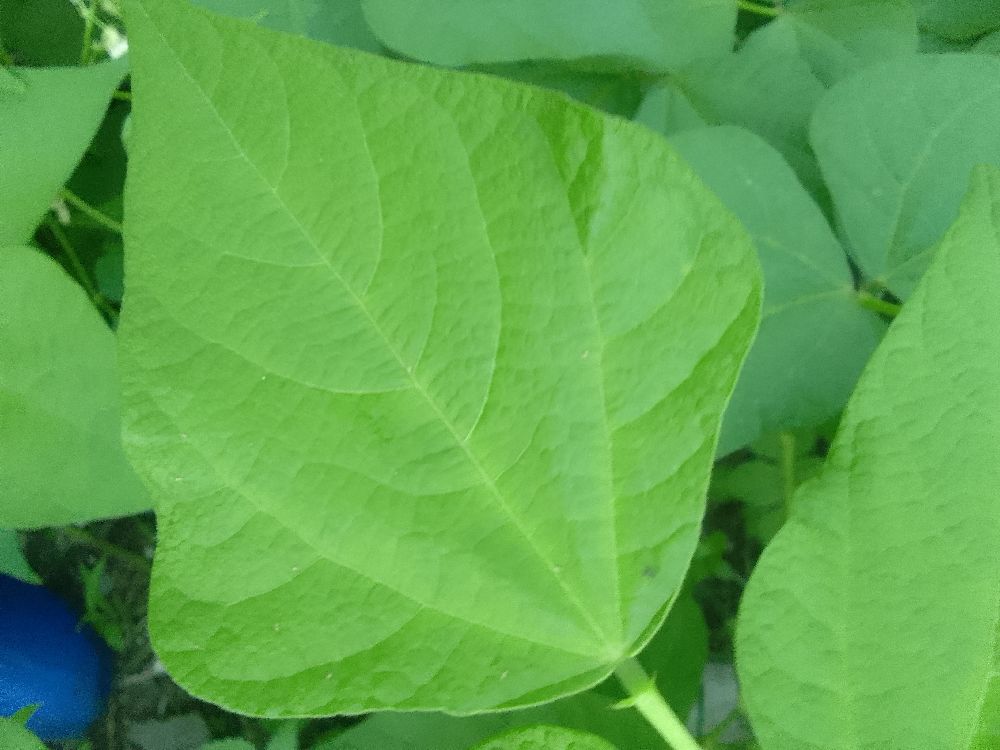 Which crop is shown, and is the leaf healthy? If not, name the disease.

common bean, healthy
